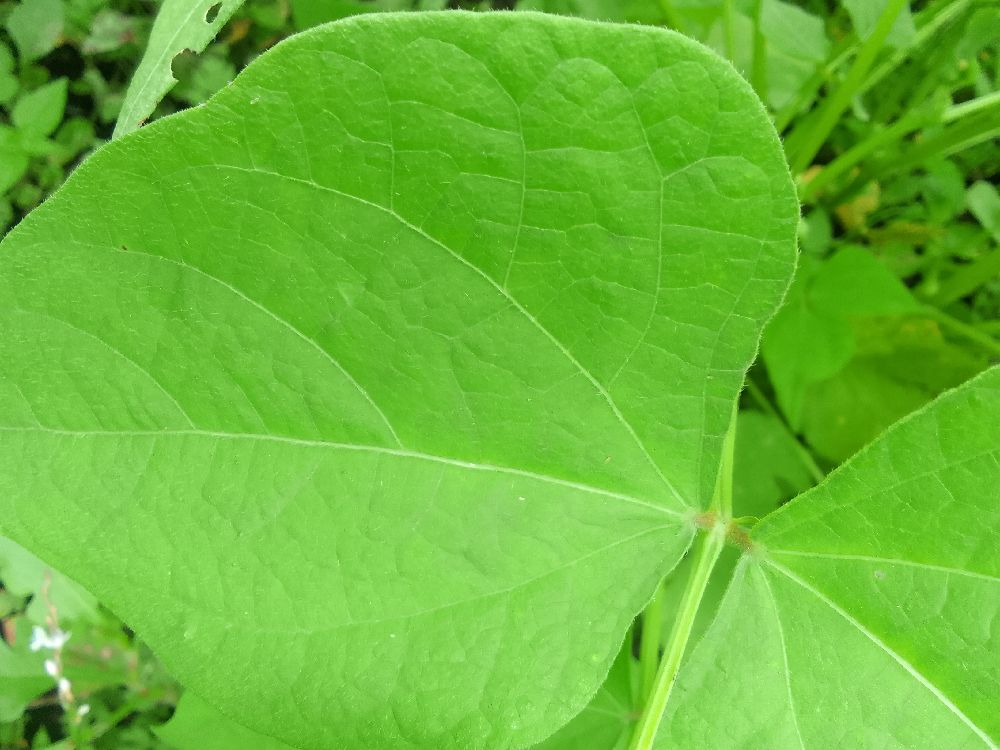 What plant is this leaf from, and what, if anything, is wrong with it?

common bean, healthy
